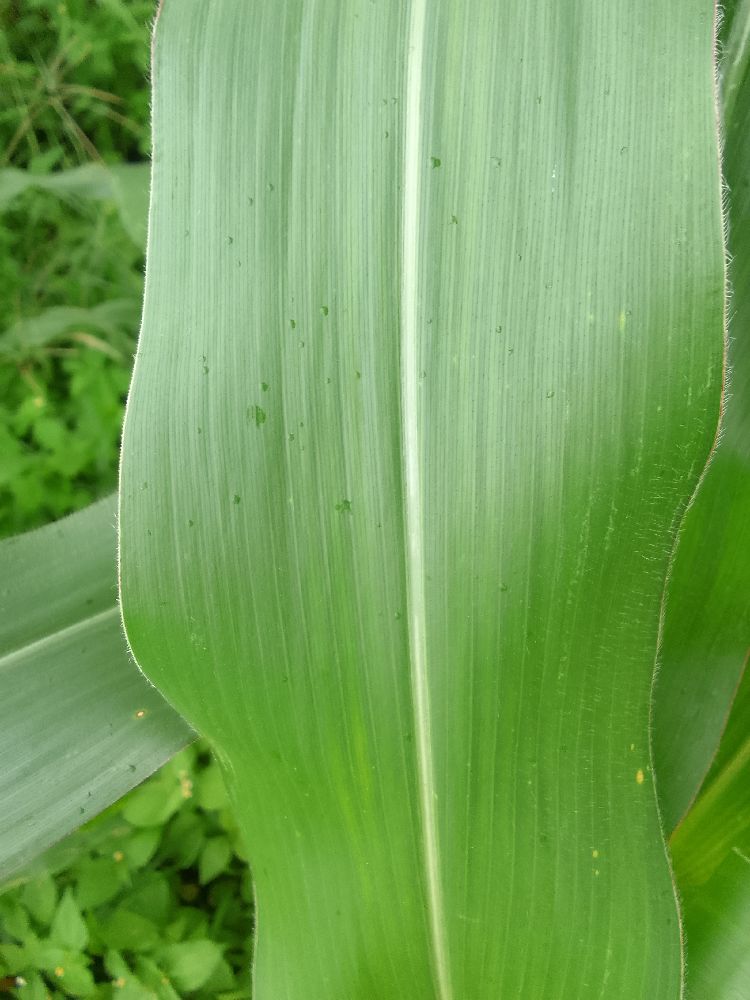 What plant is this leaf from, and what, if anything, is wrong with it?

maize, healthy
